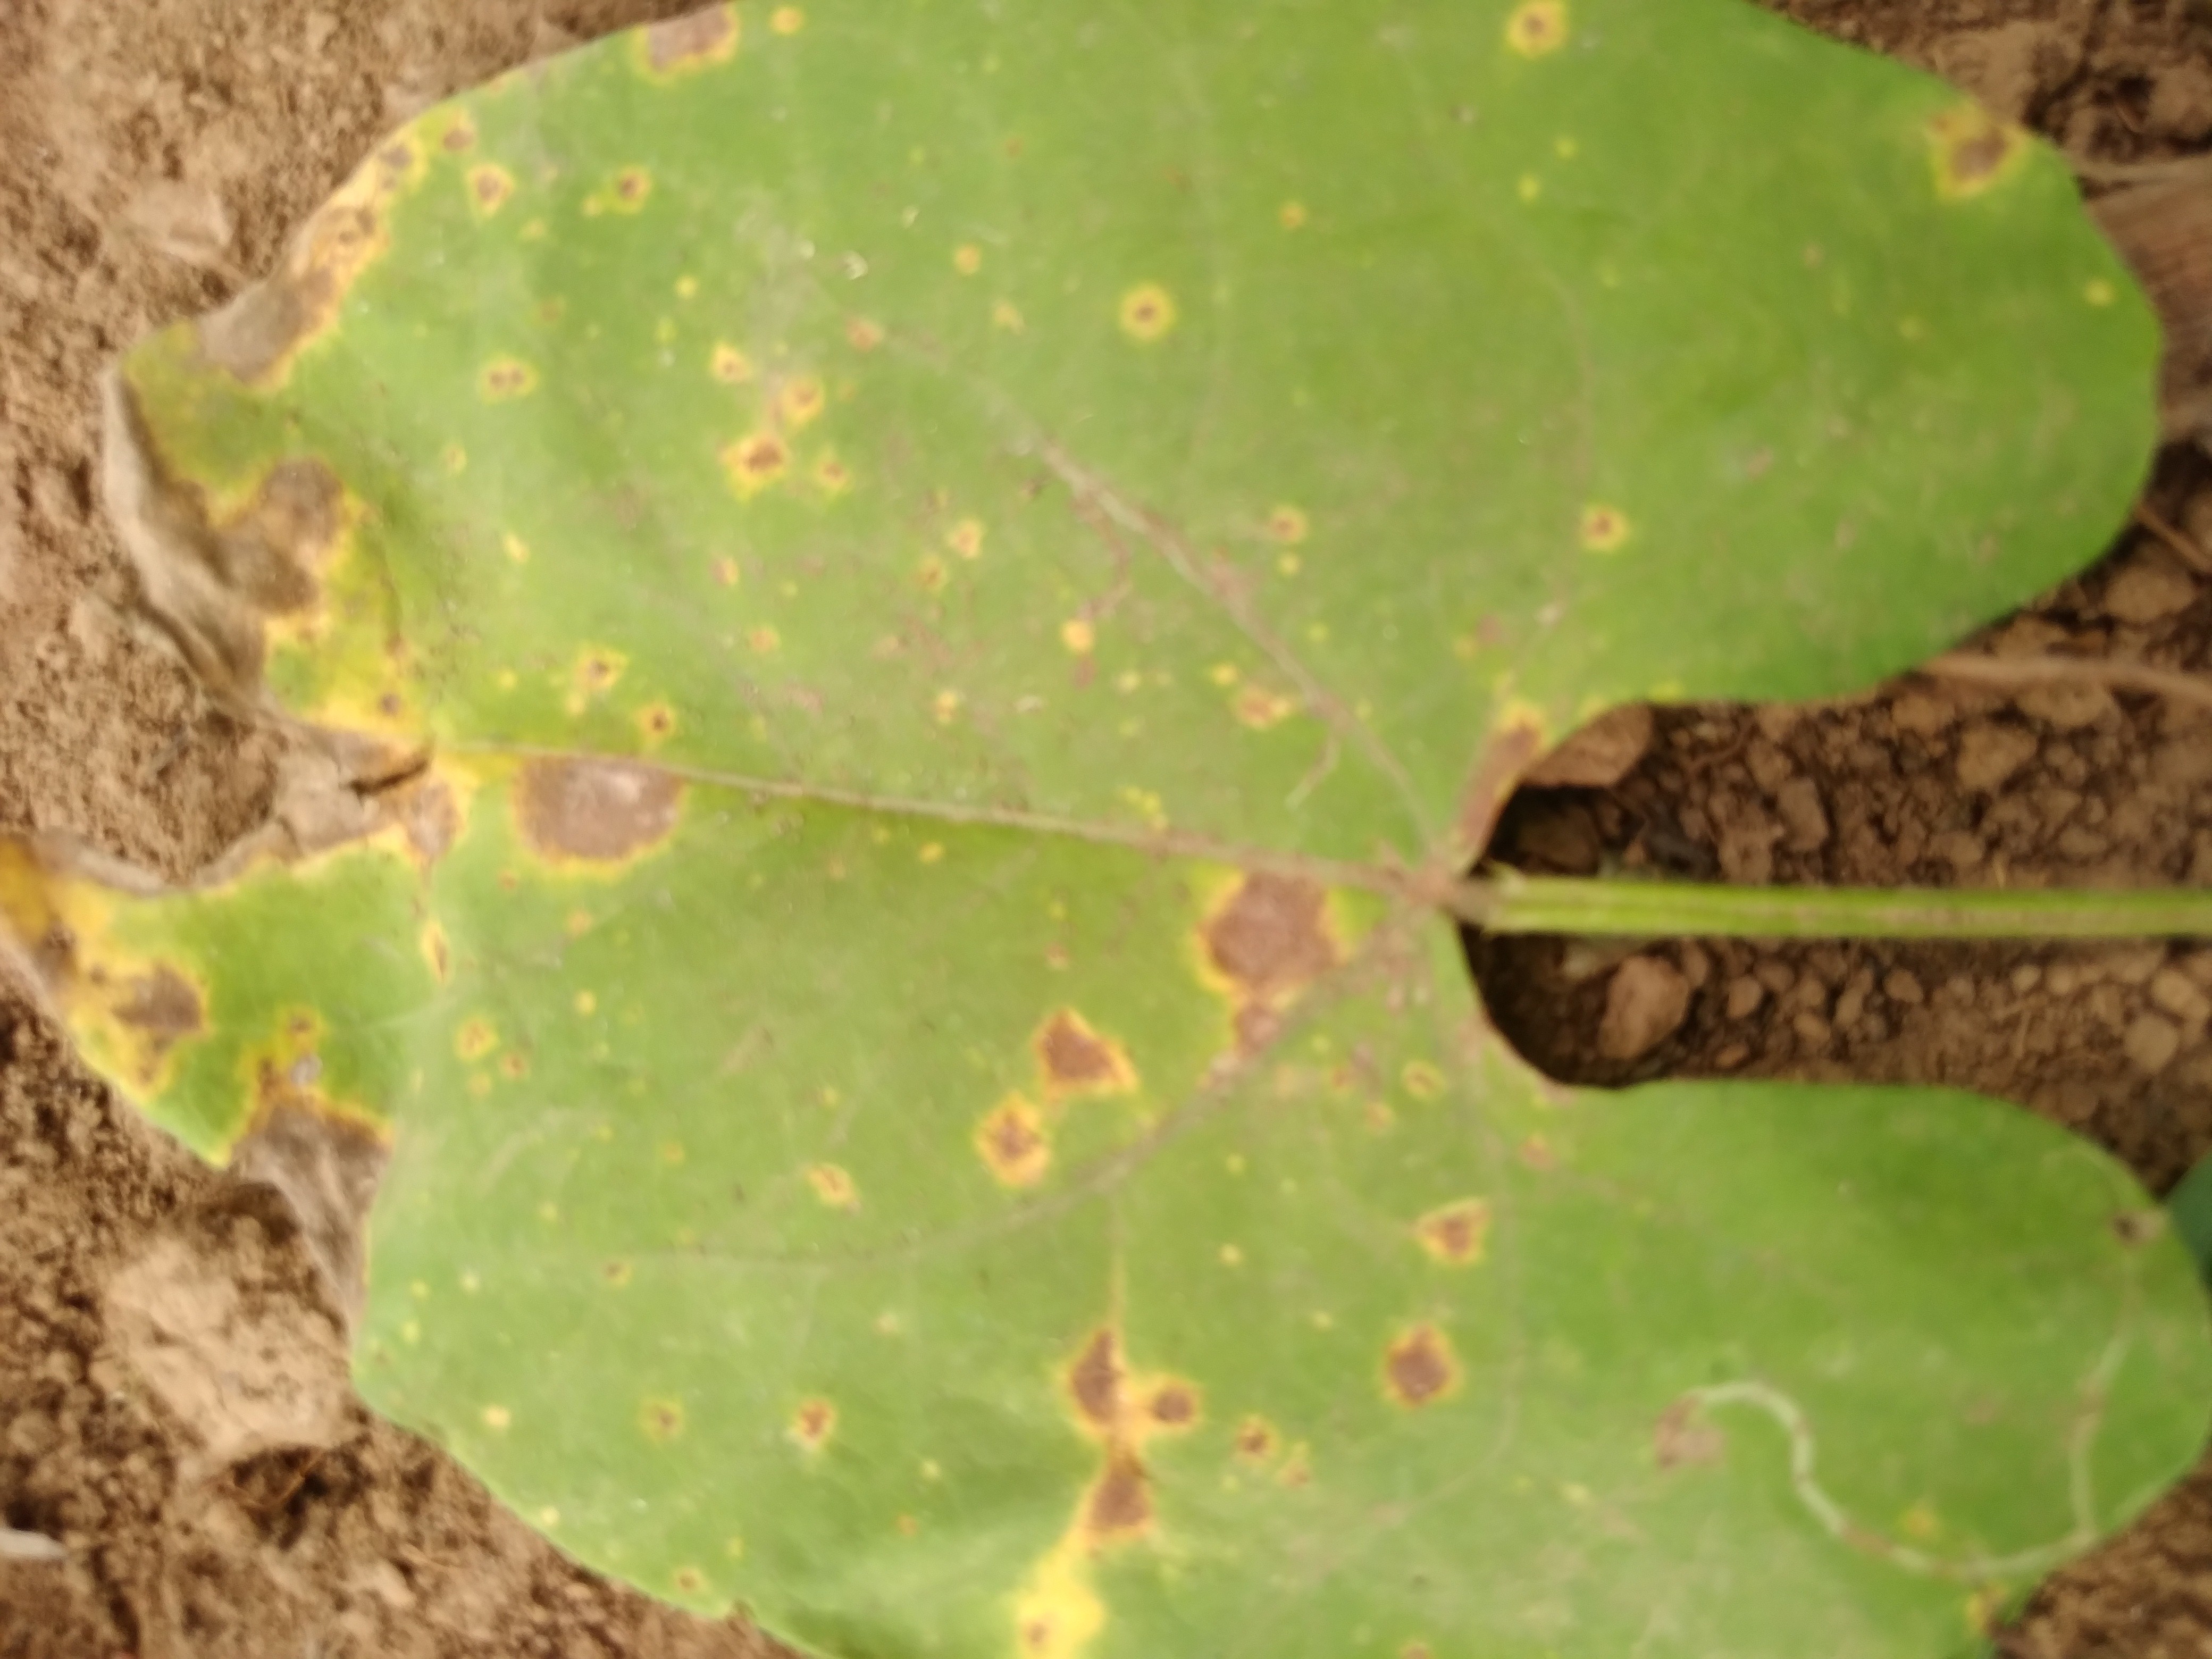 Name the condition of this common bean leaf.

rust
